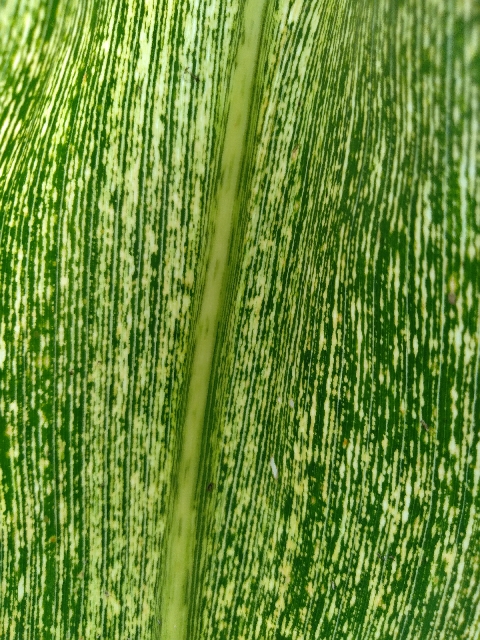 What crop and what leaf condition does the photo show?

maize, maize streak virus
